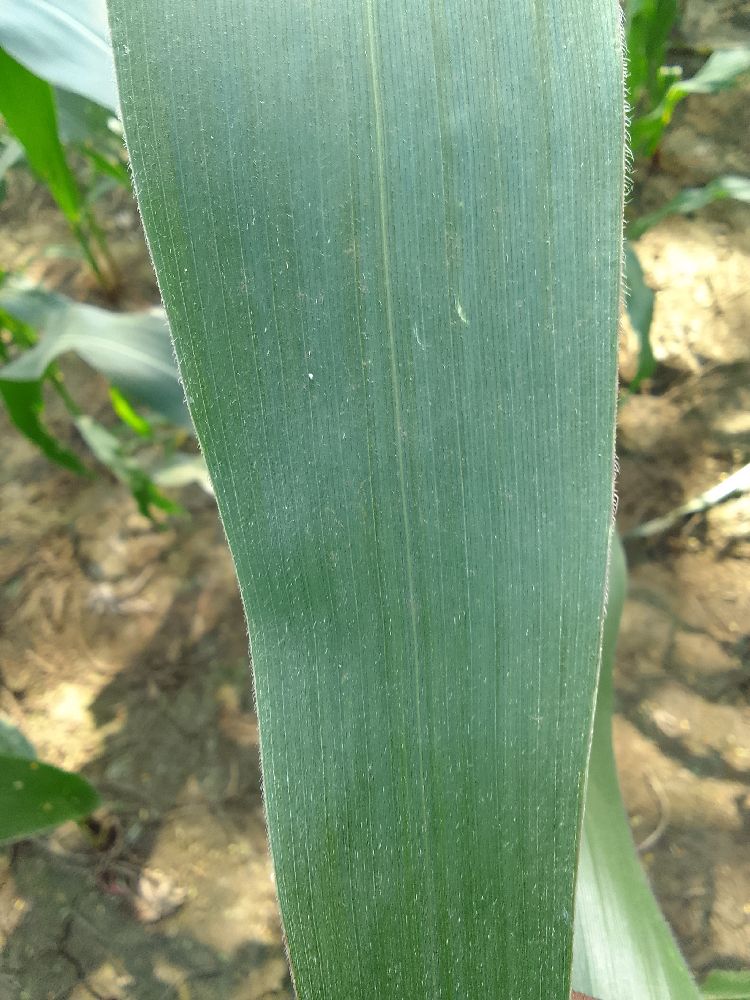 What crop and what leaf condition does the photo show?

maize, healthy
